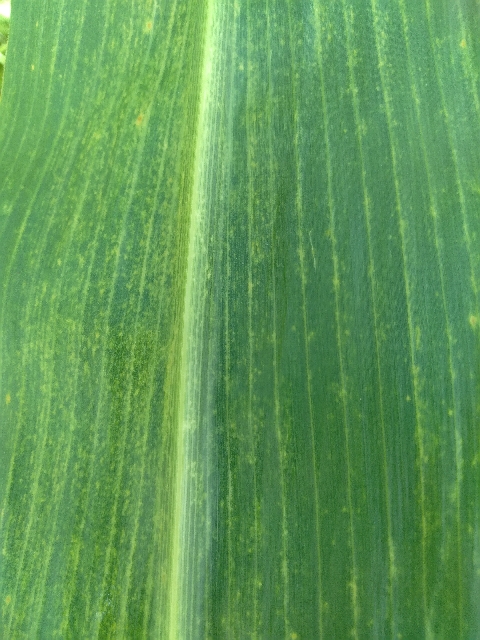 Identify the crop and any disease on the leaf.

maize, maize lethal necrosis
